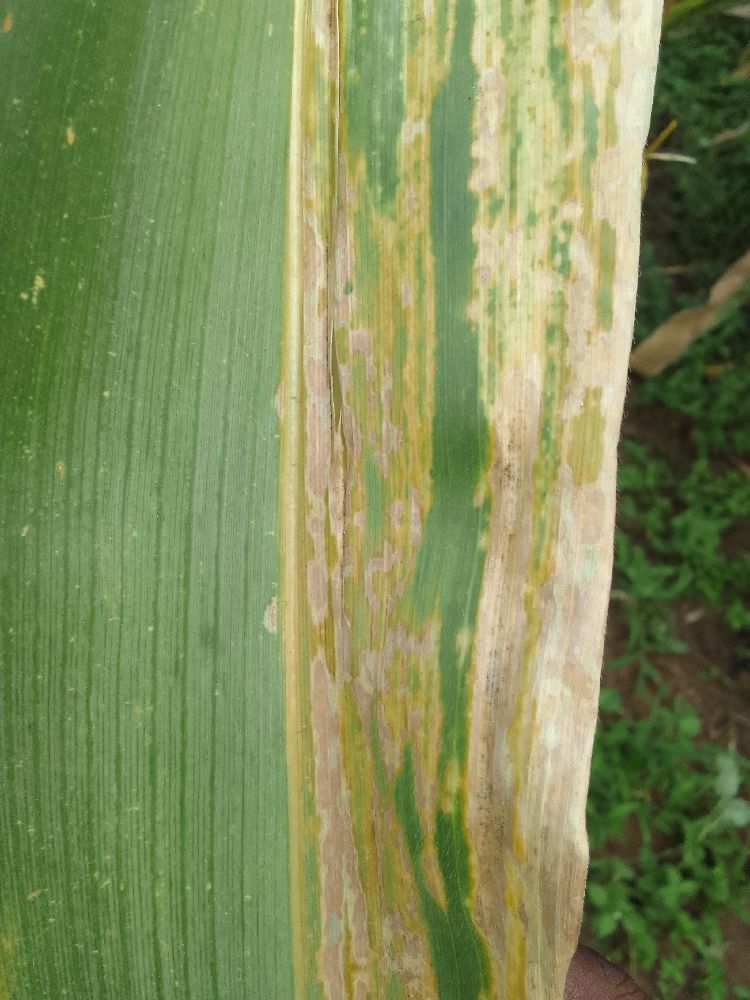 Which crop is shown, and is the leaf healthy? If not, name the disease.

maize, maize lethal necrosis
